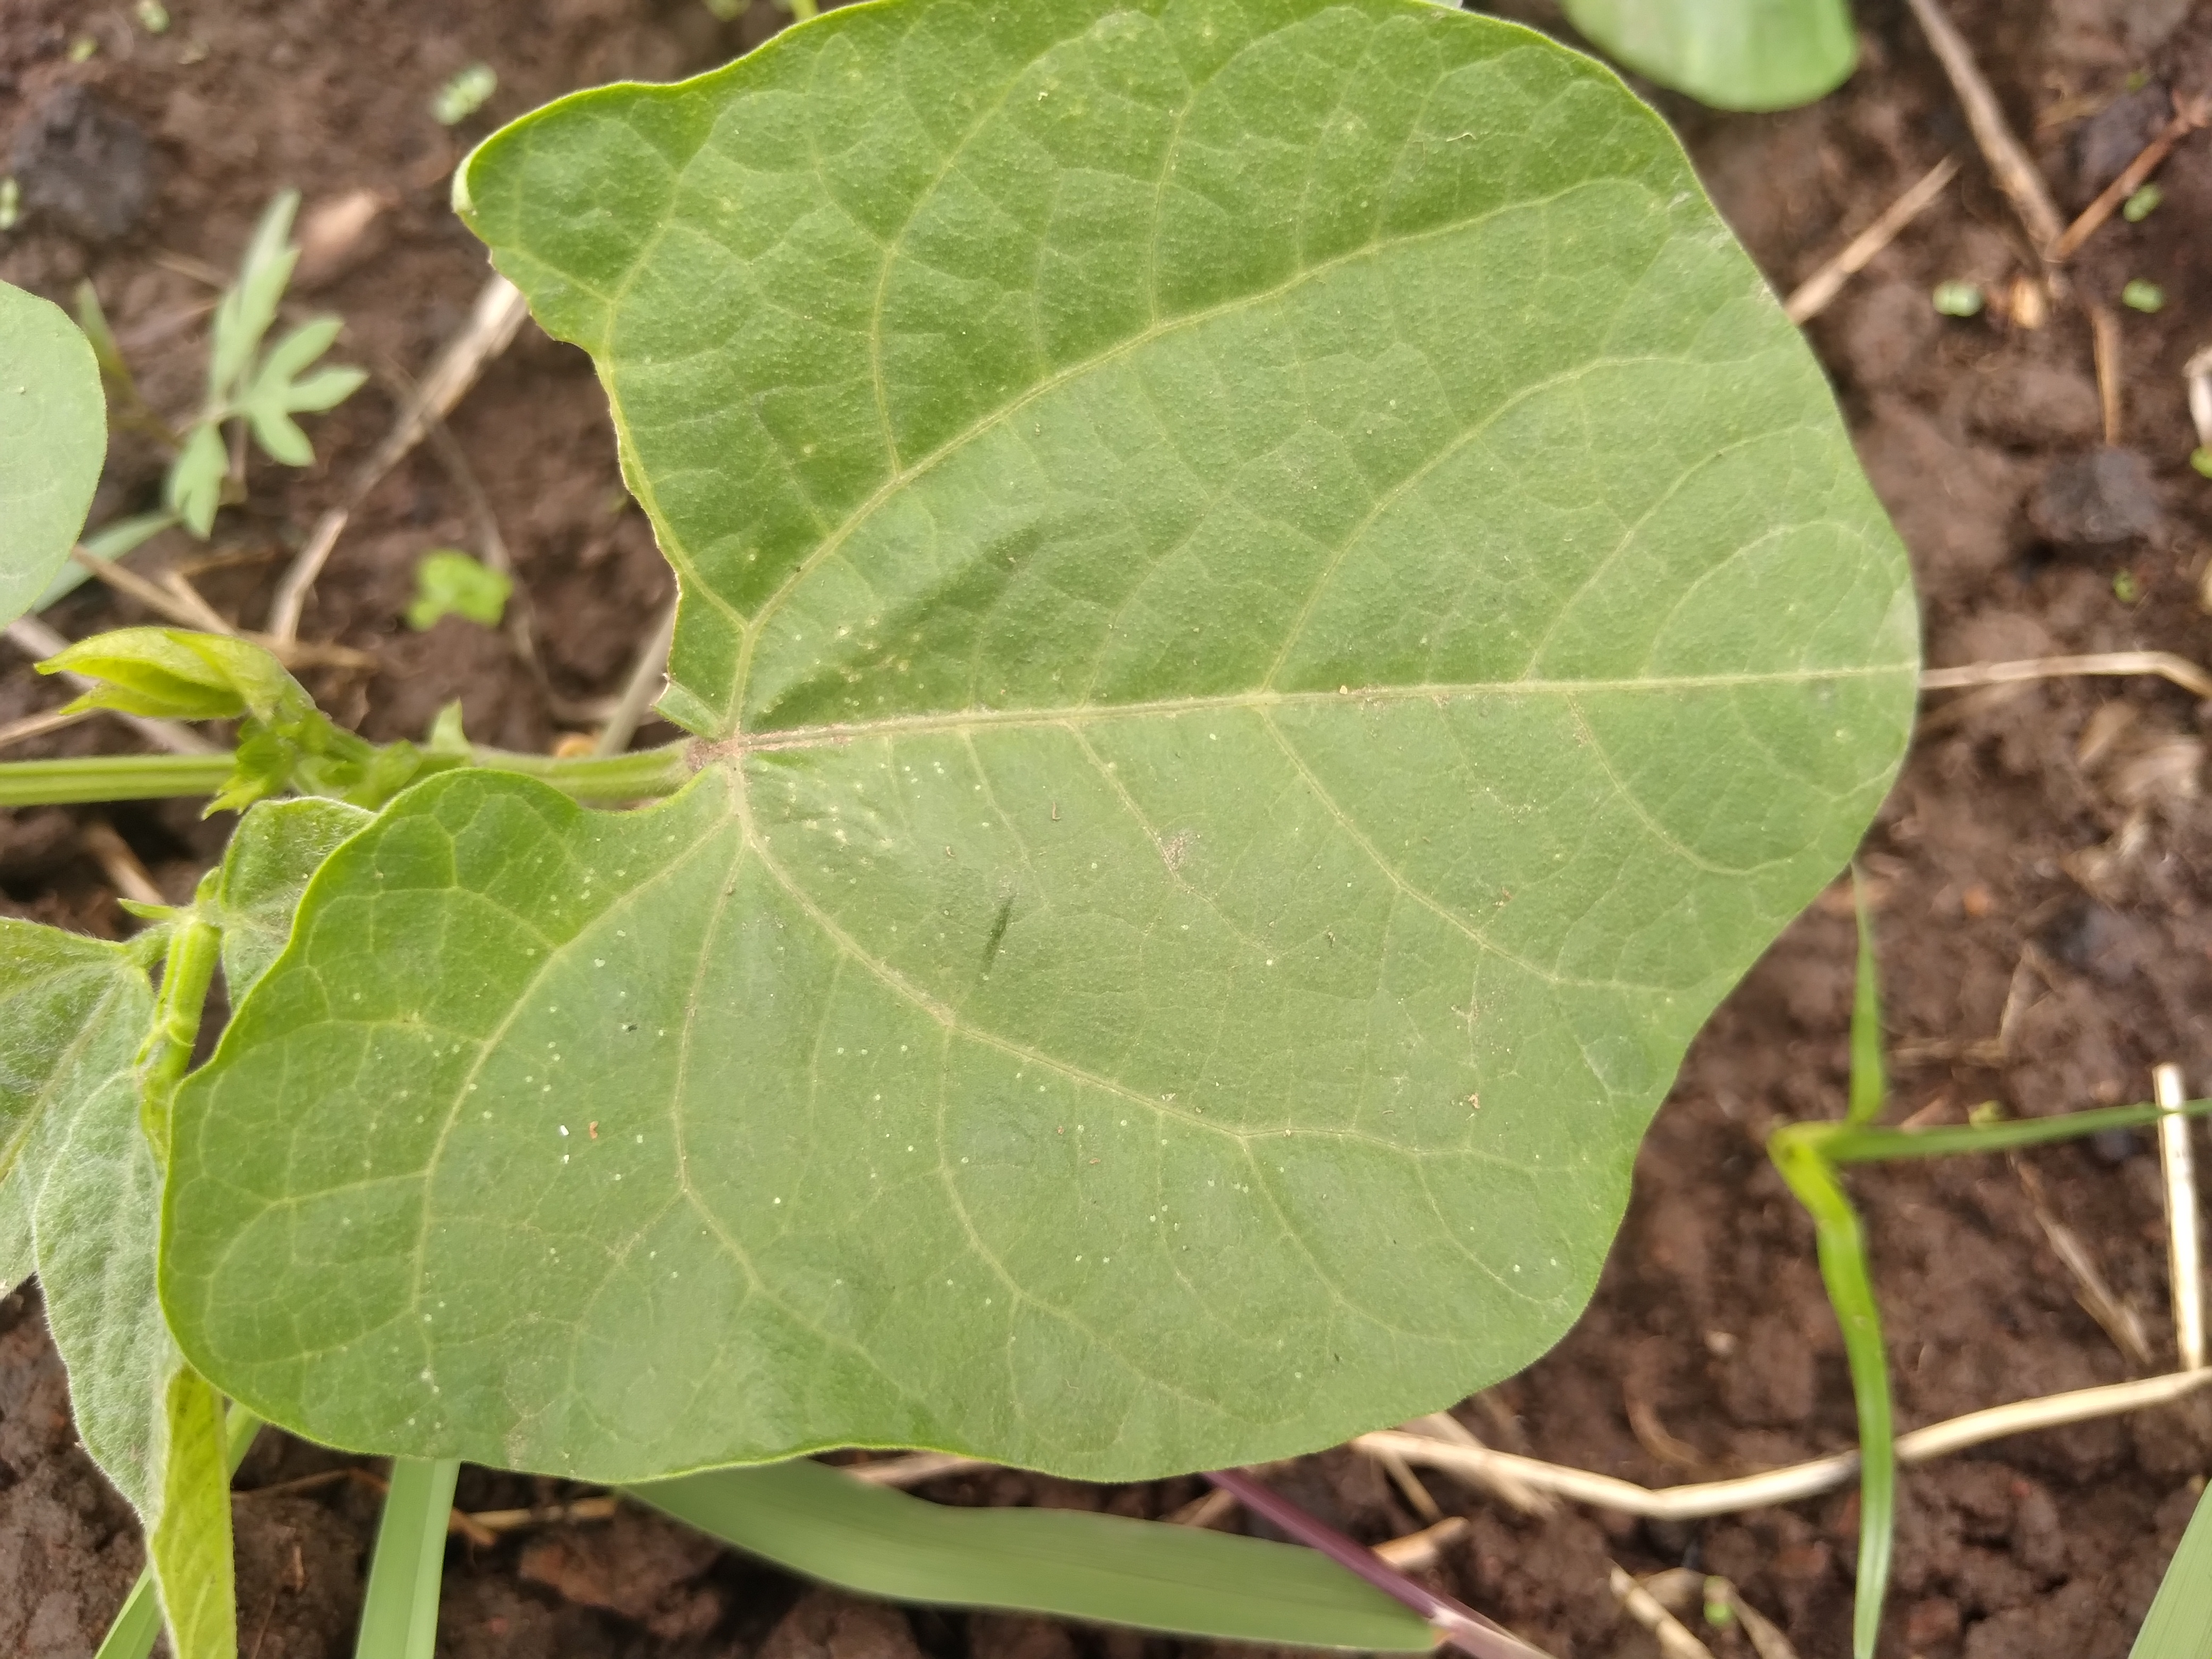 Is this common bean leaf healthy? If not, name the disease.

healthy
